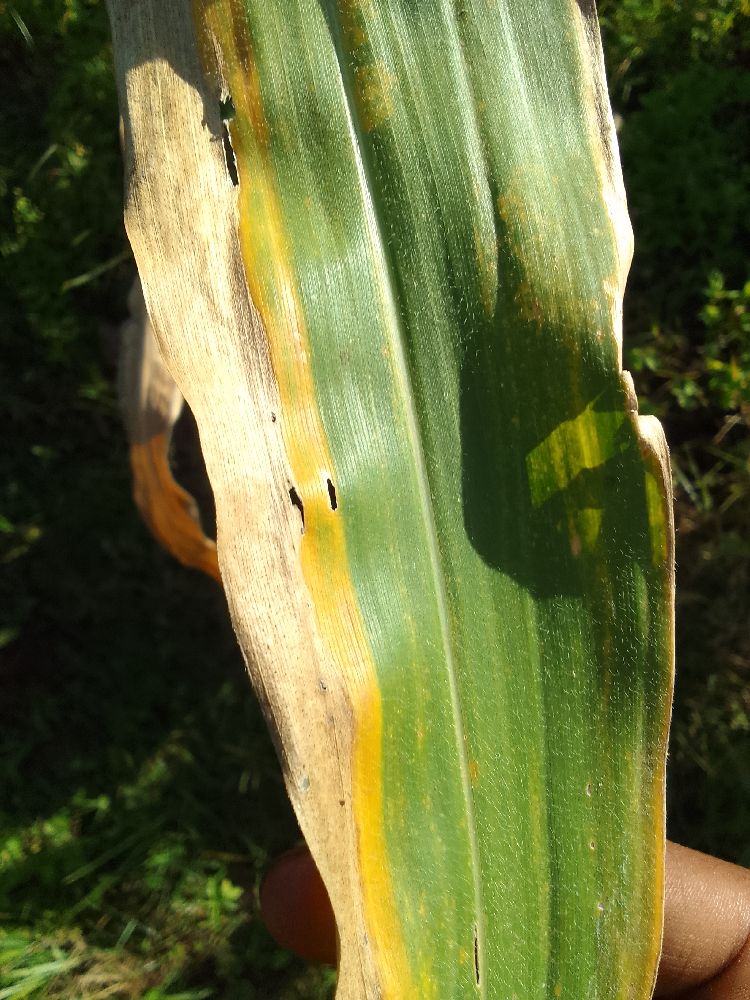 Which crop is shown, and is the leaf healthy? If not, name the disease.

maize, maize lethal necrosis
